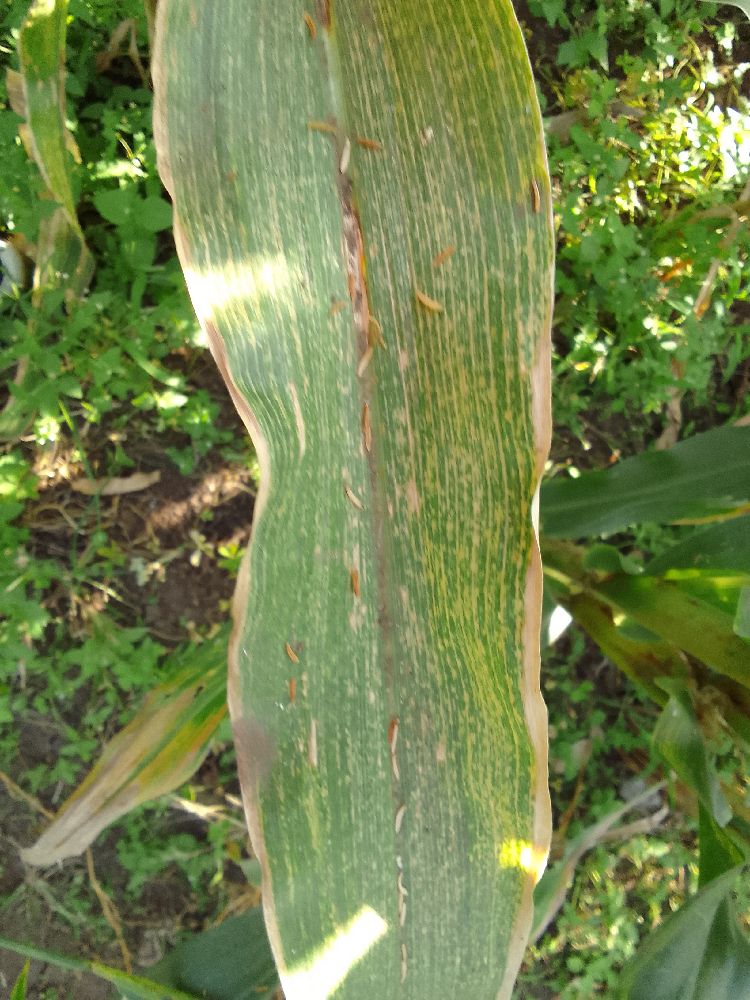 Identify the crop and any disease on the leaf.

maize, maize lethal necrosis
